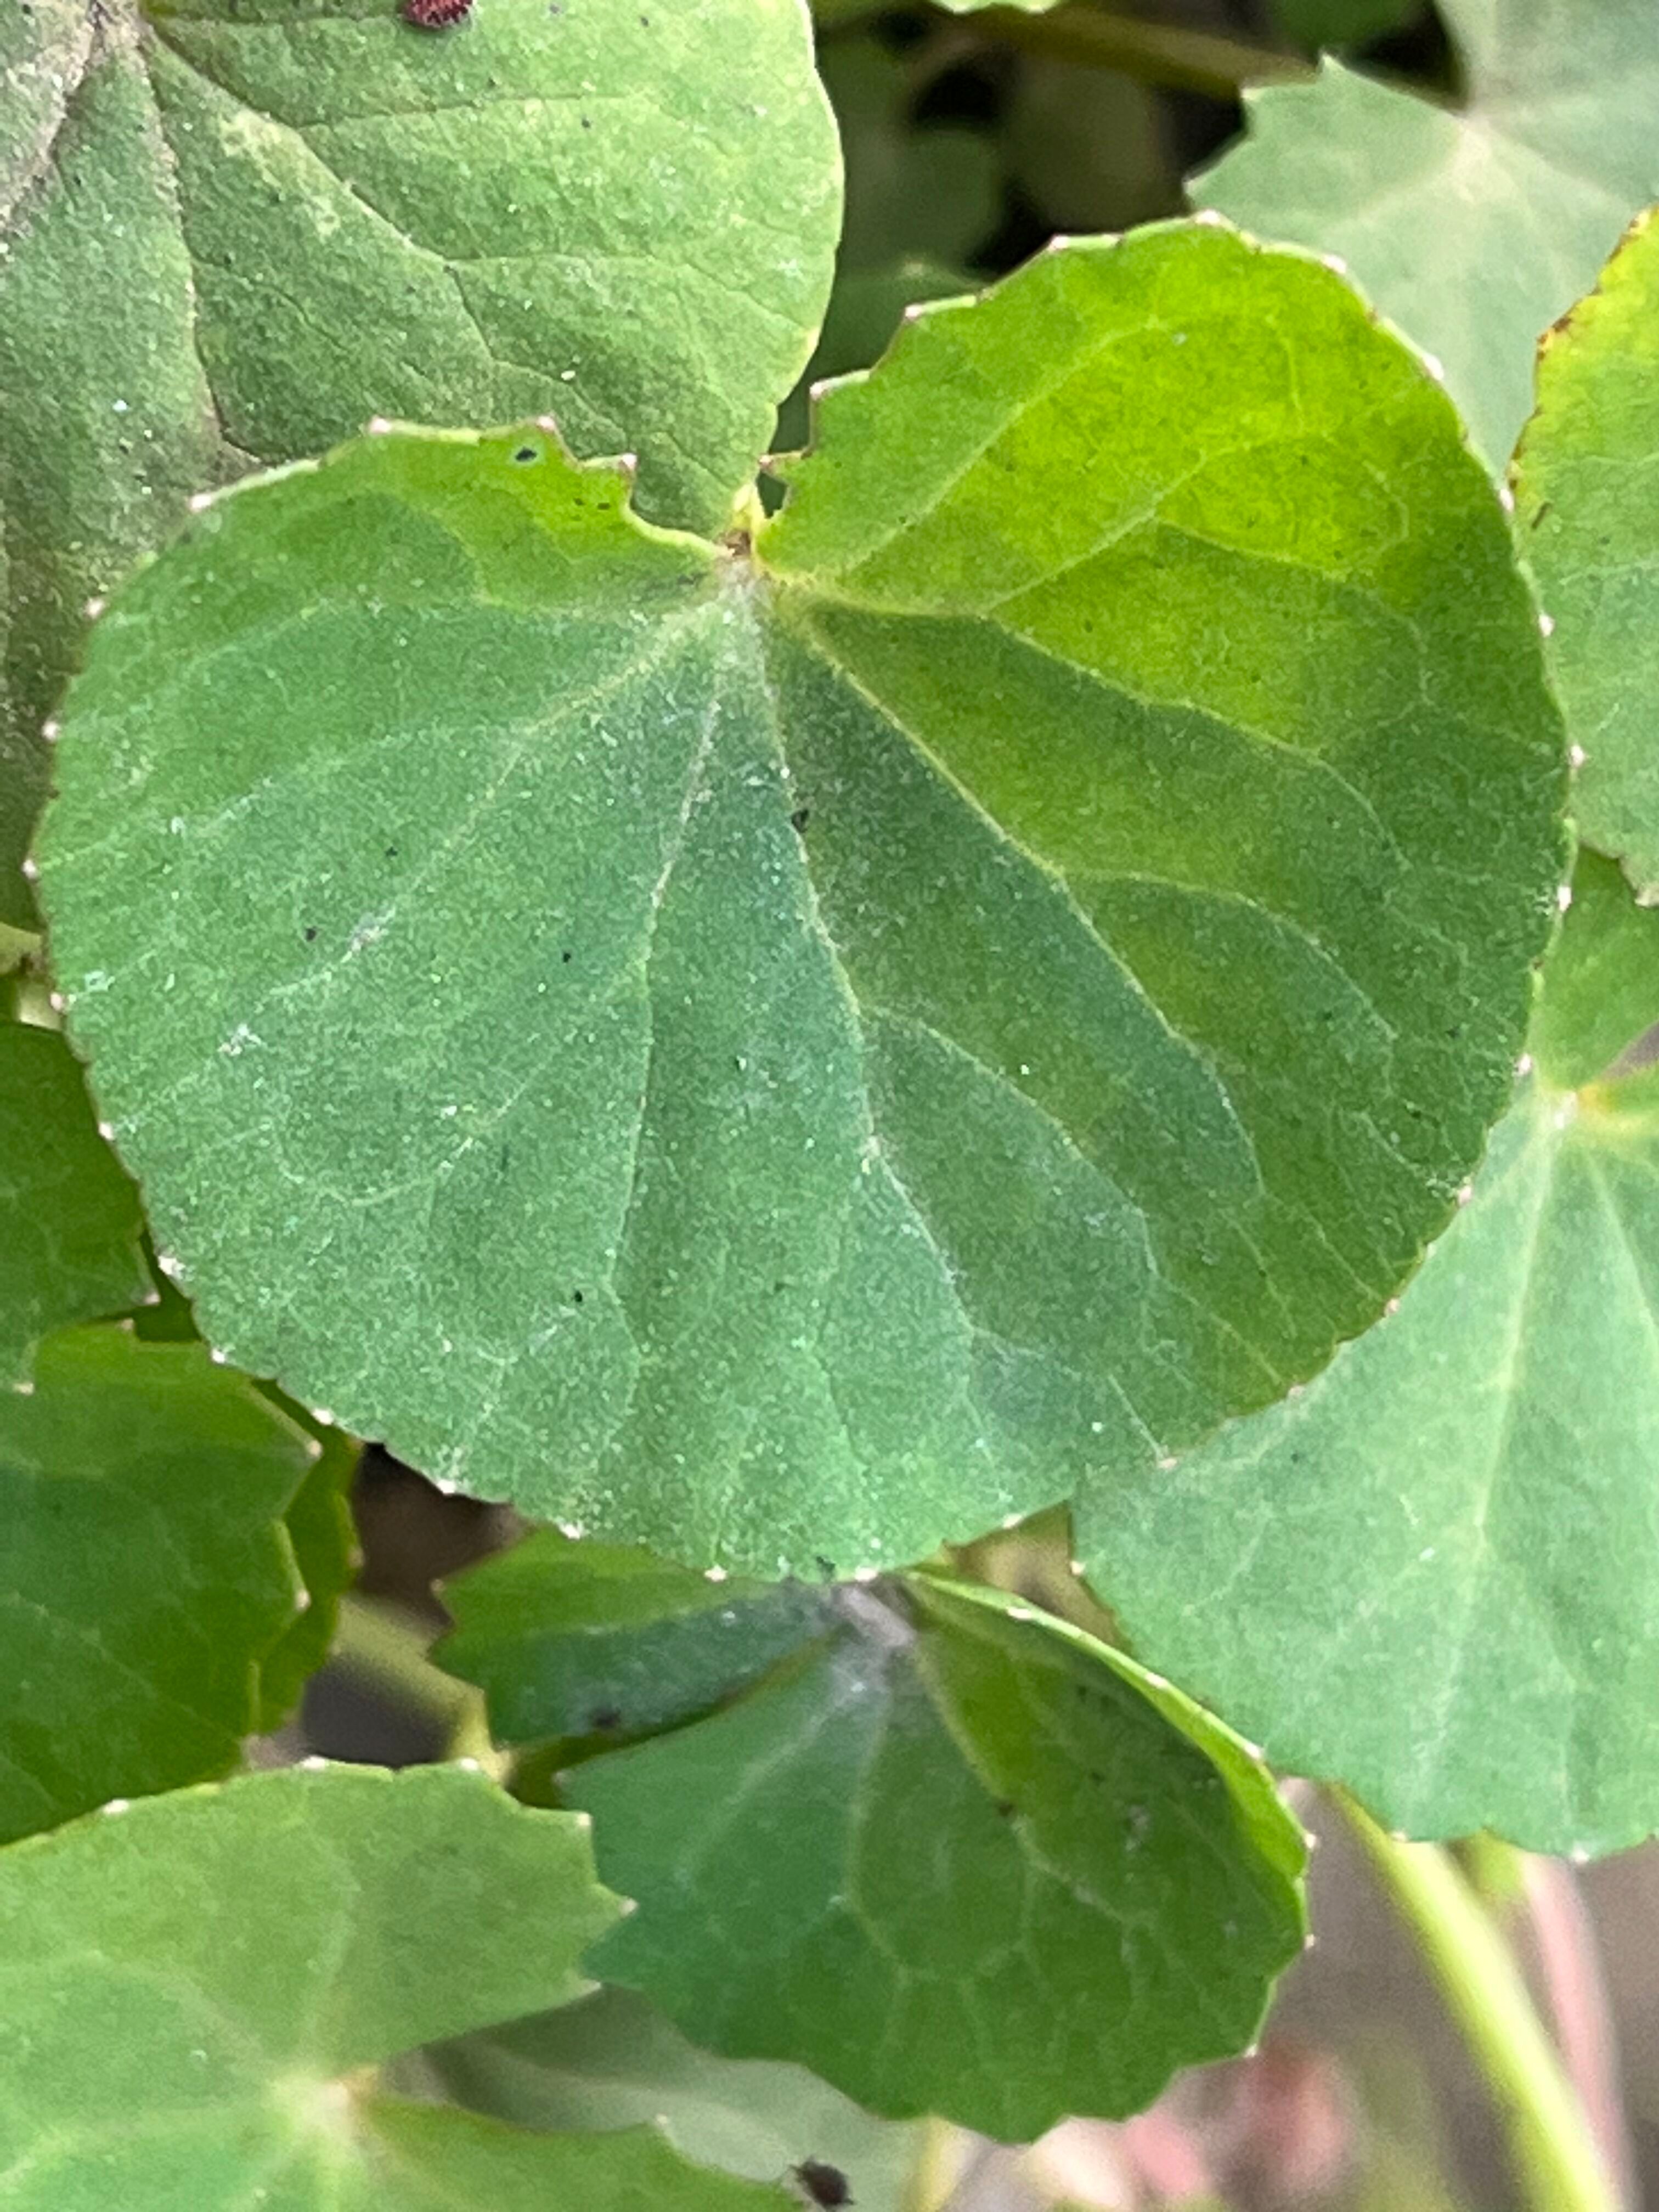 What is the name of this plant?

thankuni
